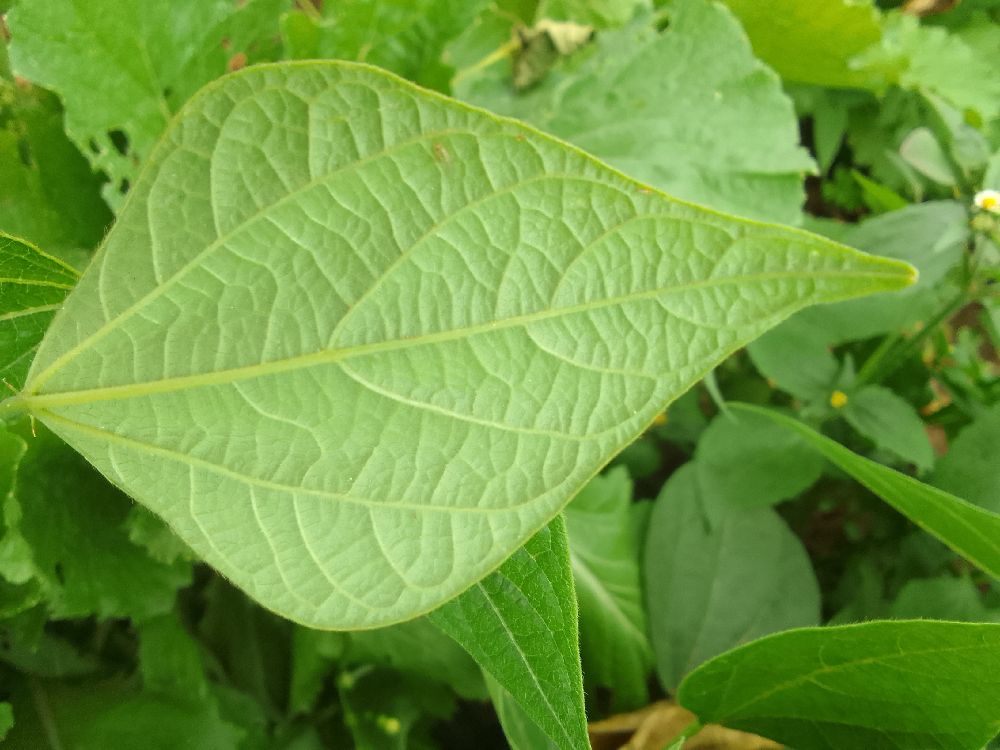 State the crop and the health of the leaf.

common bean, healthy
